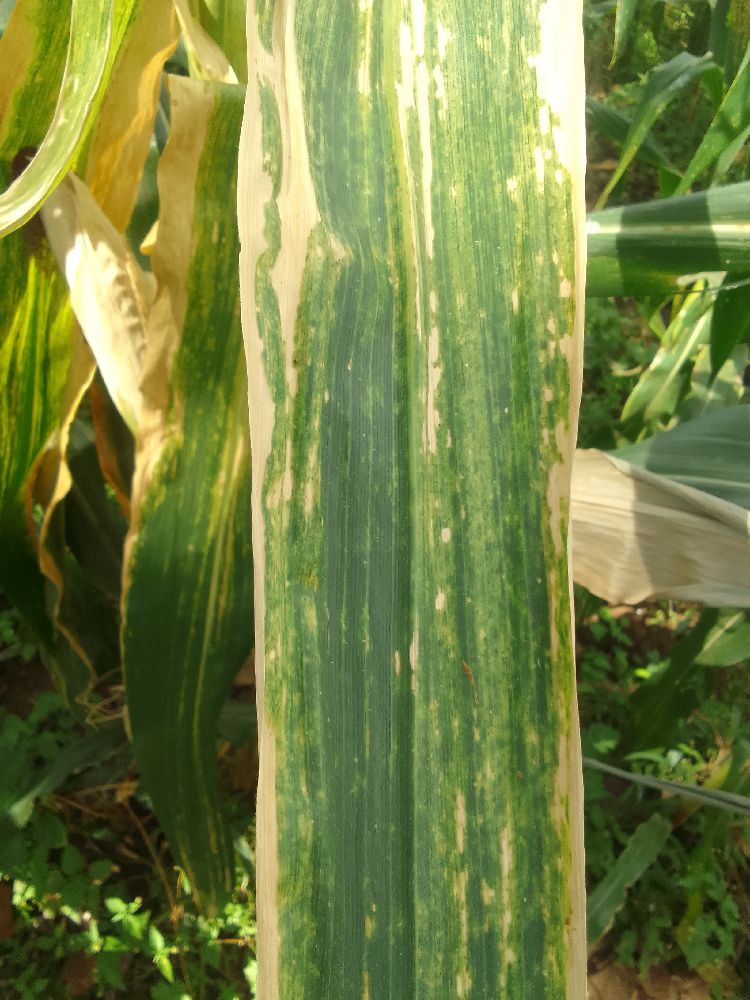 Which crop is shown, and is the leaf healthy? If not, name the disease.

maize, maize lethal necrosis
